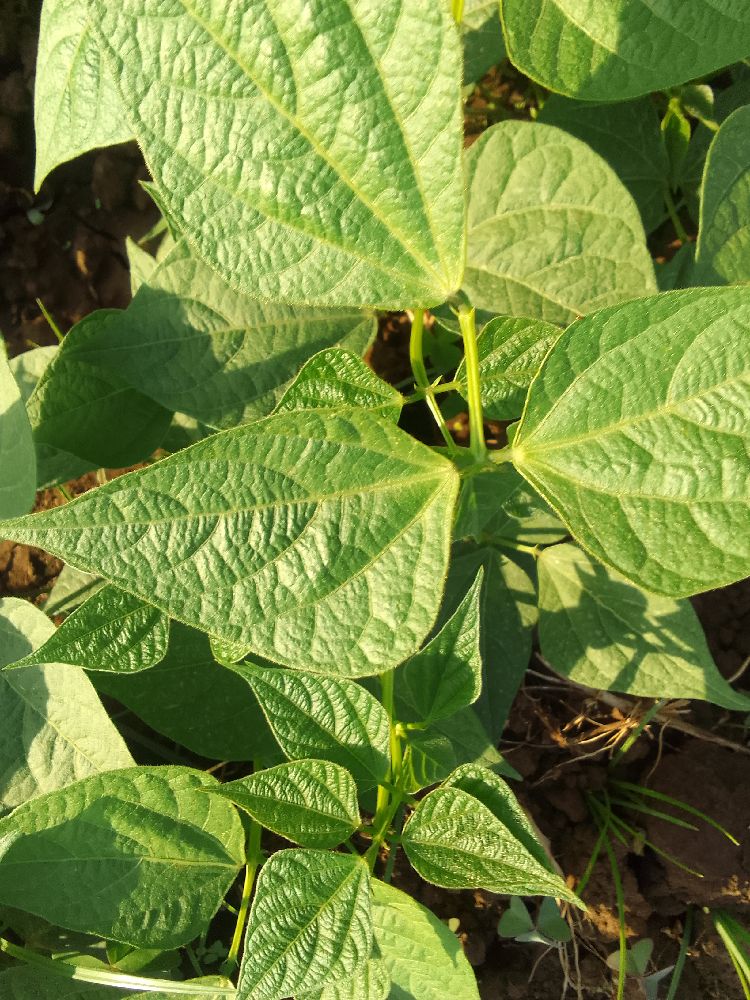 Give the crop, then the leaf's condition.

common bean, healthy
